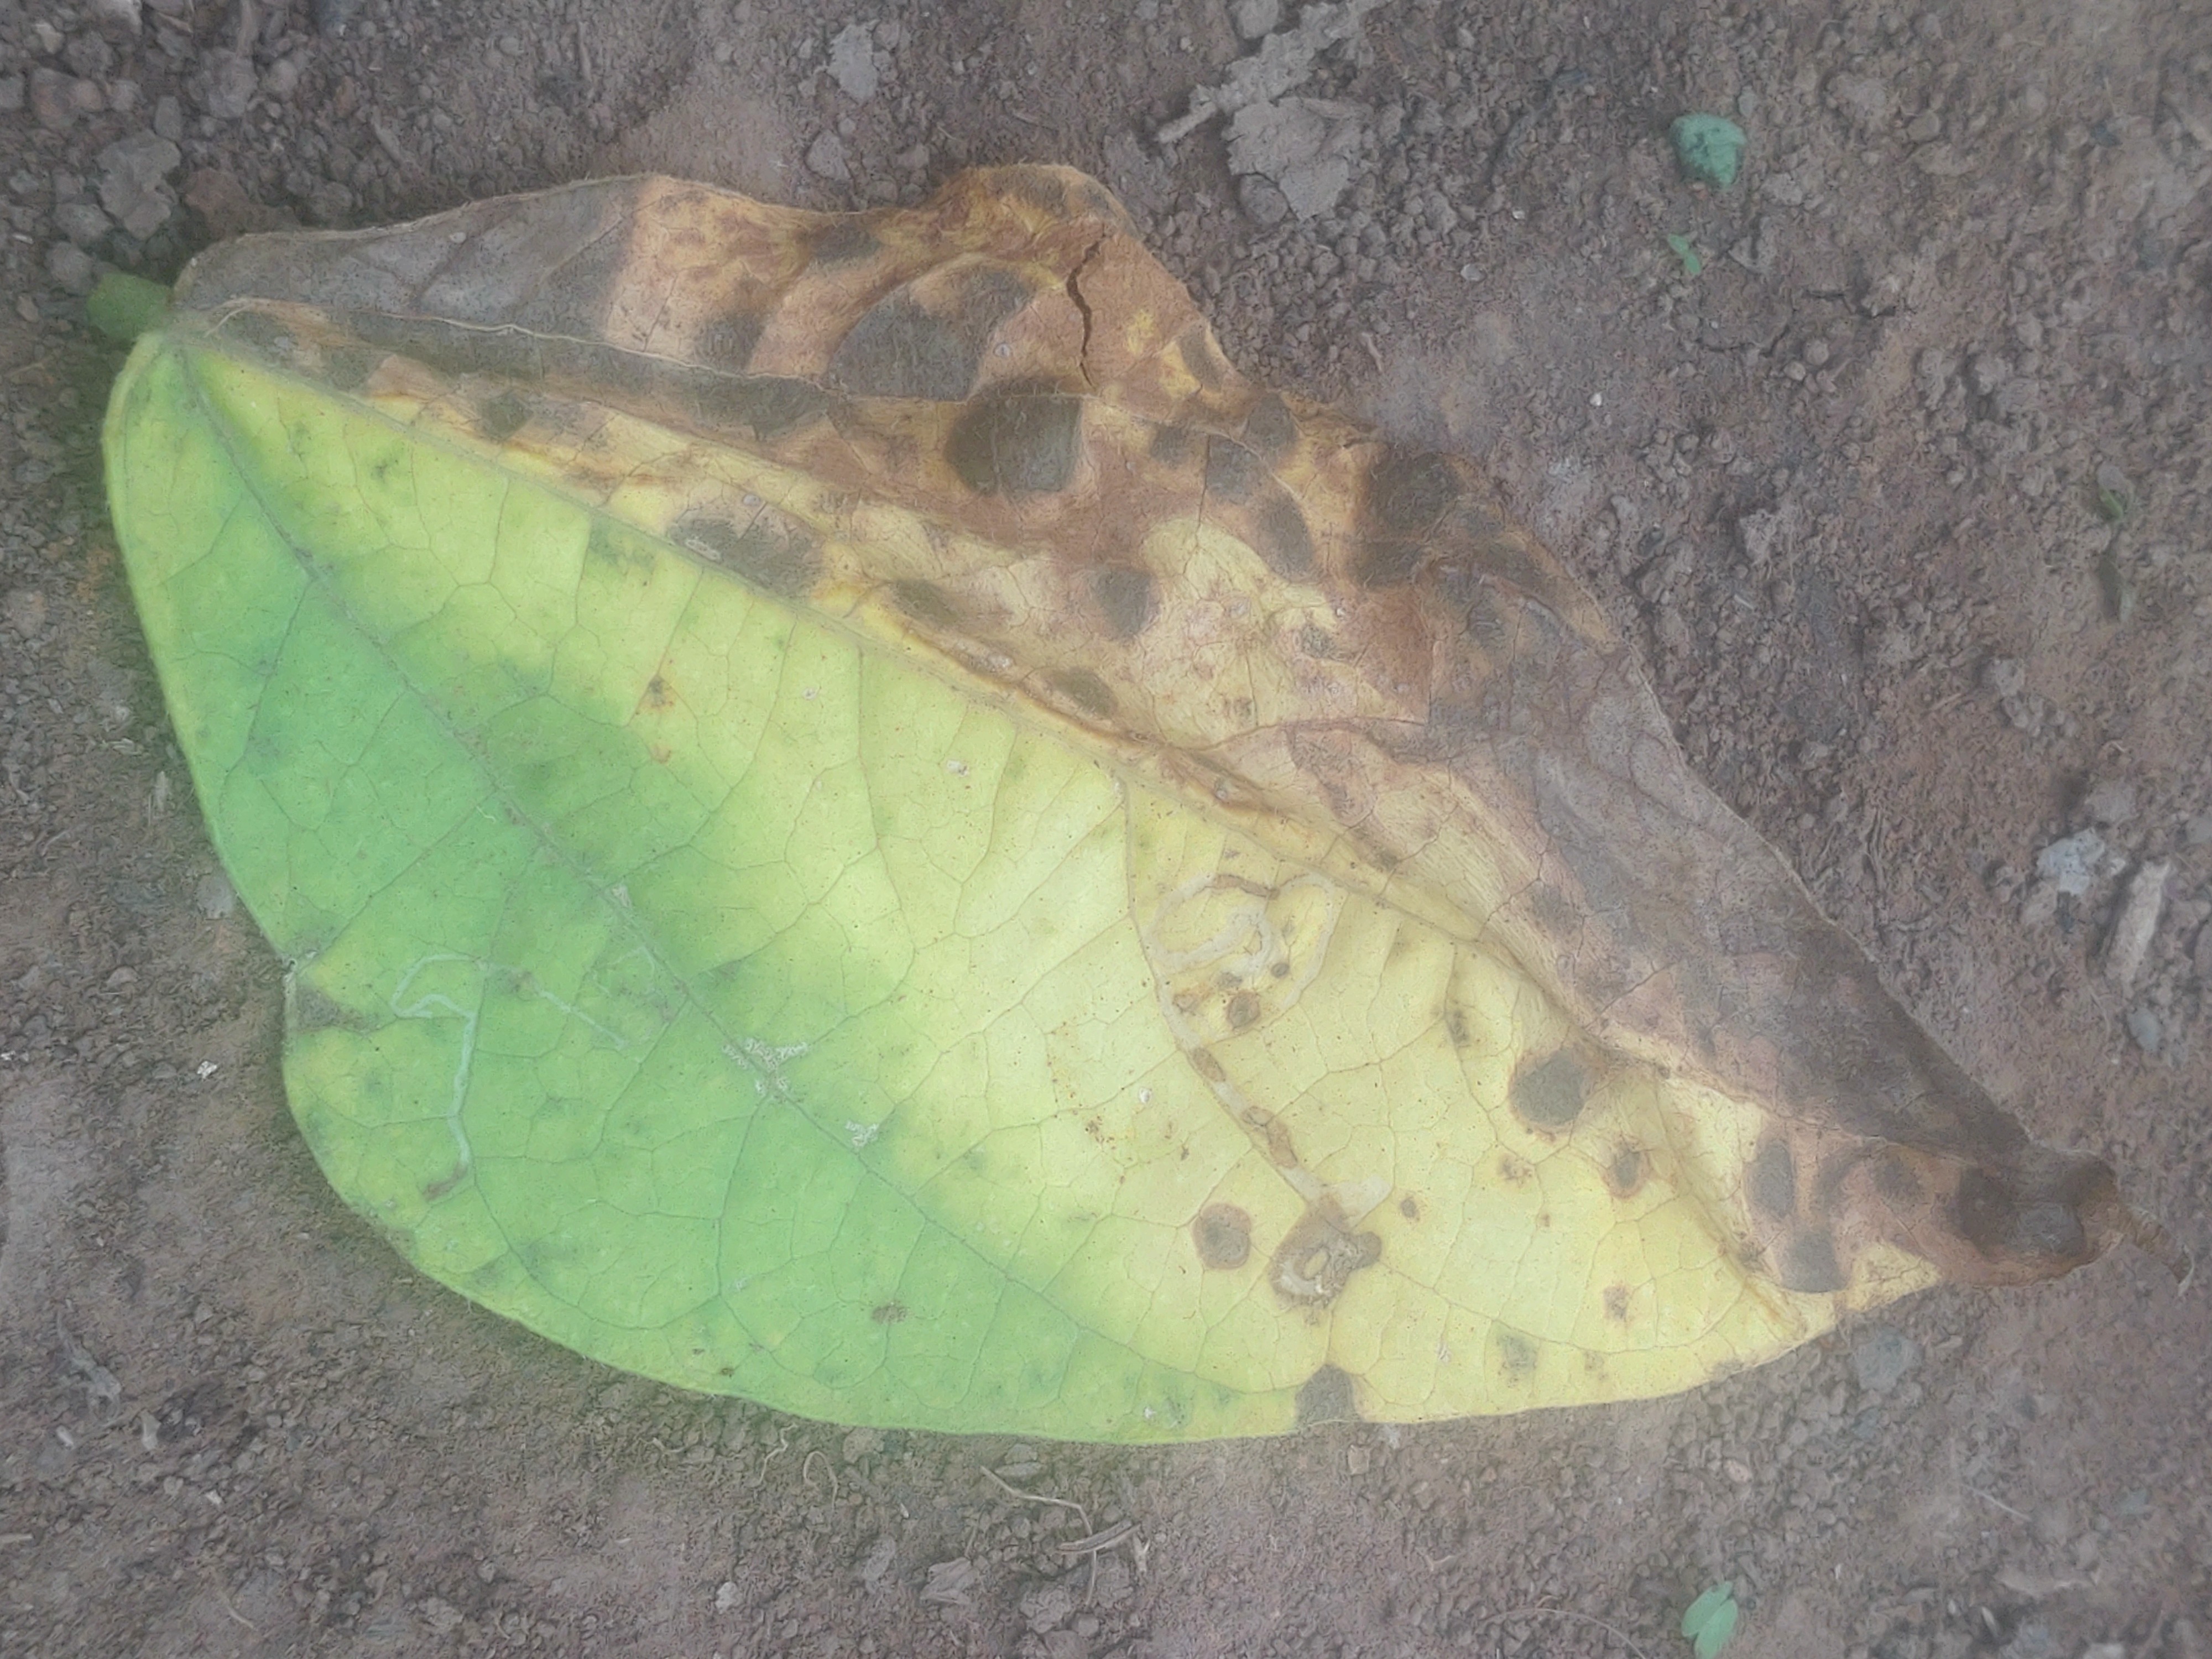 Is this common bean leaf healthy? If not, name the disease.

anthracnose
